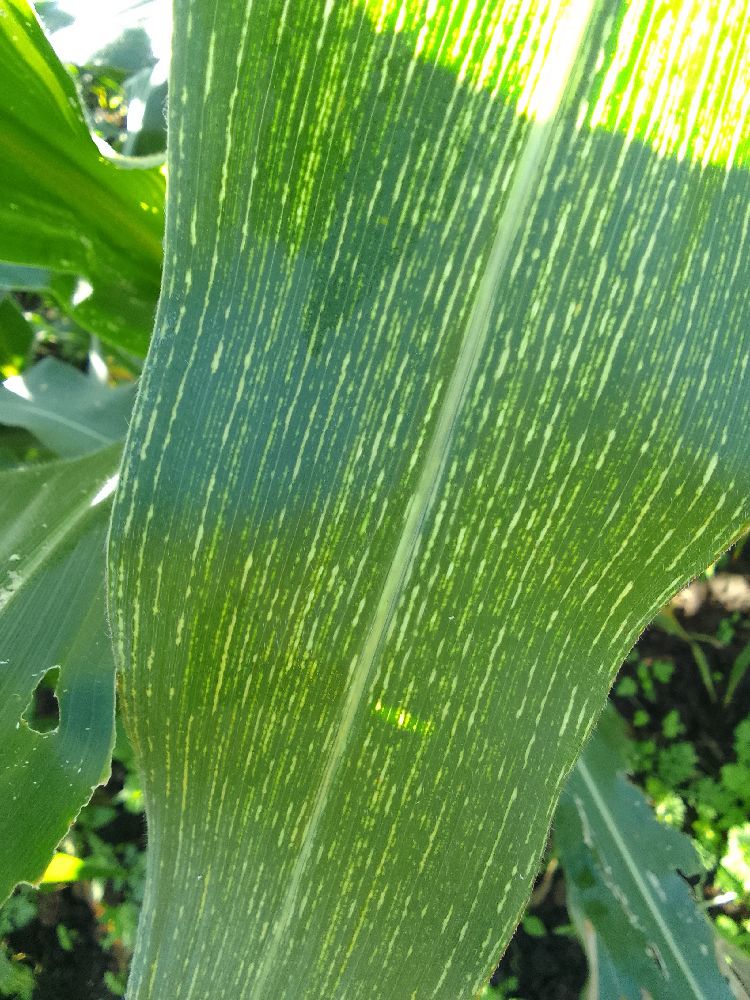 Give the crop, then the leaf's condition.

maize, maize streak virus
